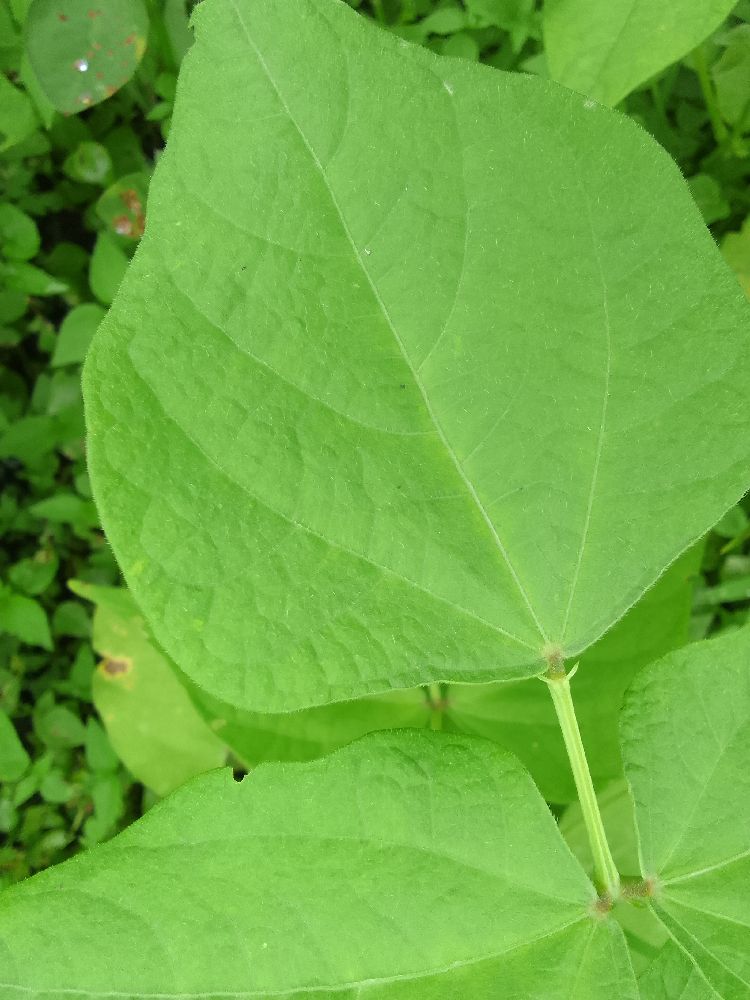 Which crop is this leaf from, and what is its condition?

common bean, healthy
